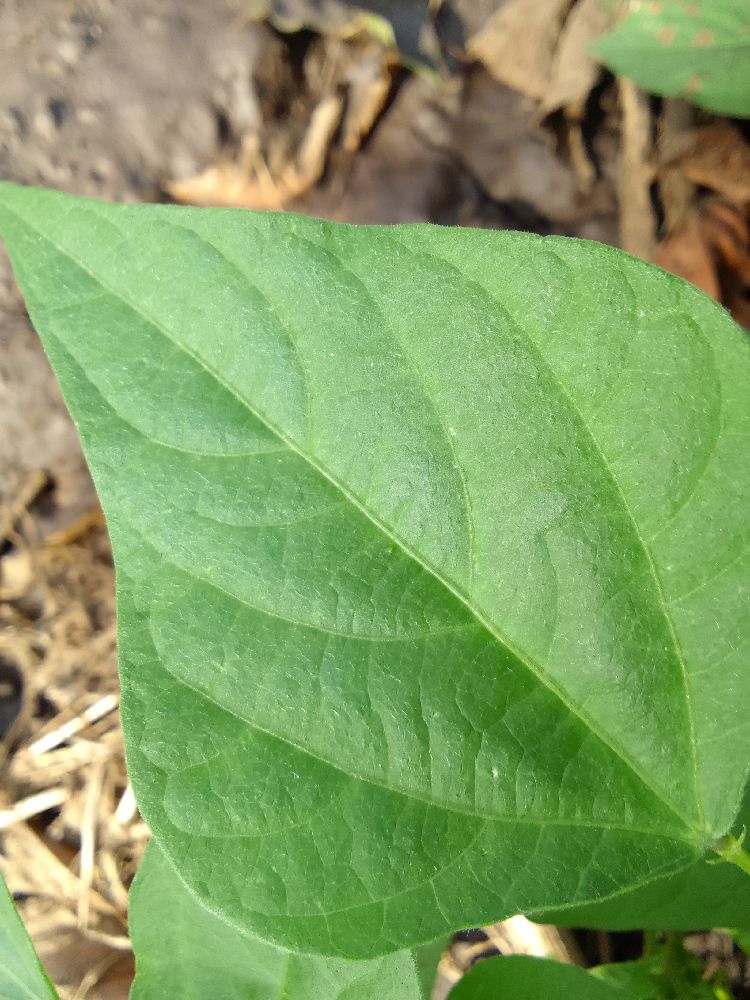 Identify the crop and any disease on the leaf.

common bean, healthy
